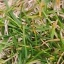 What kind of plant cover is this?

grass
